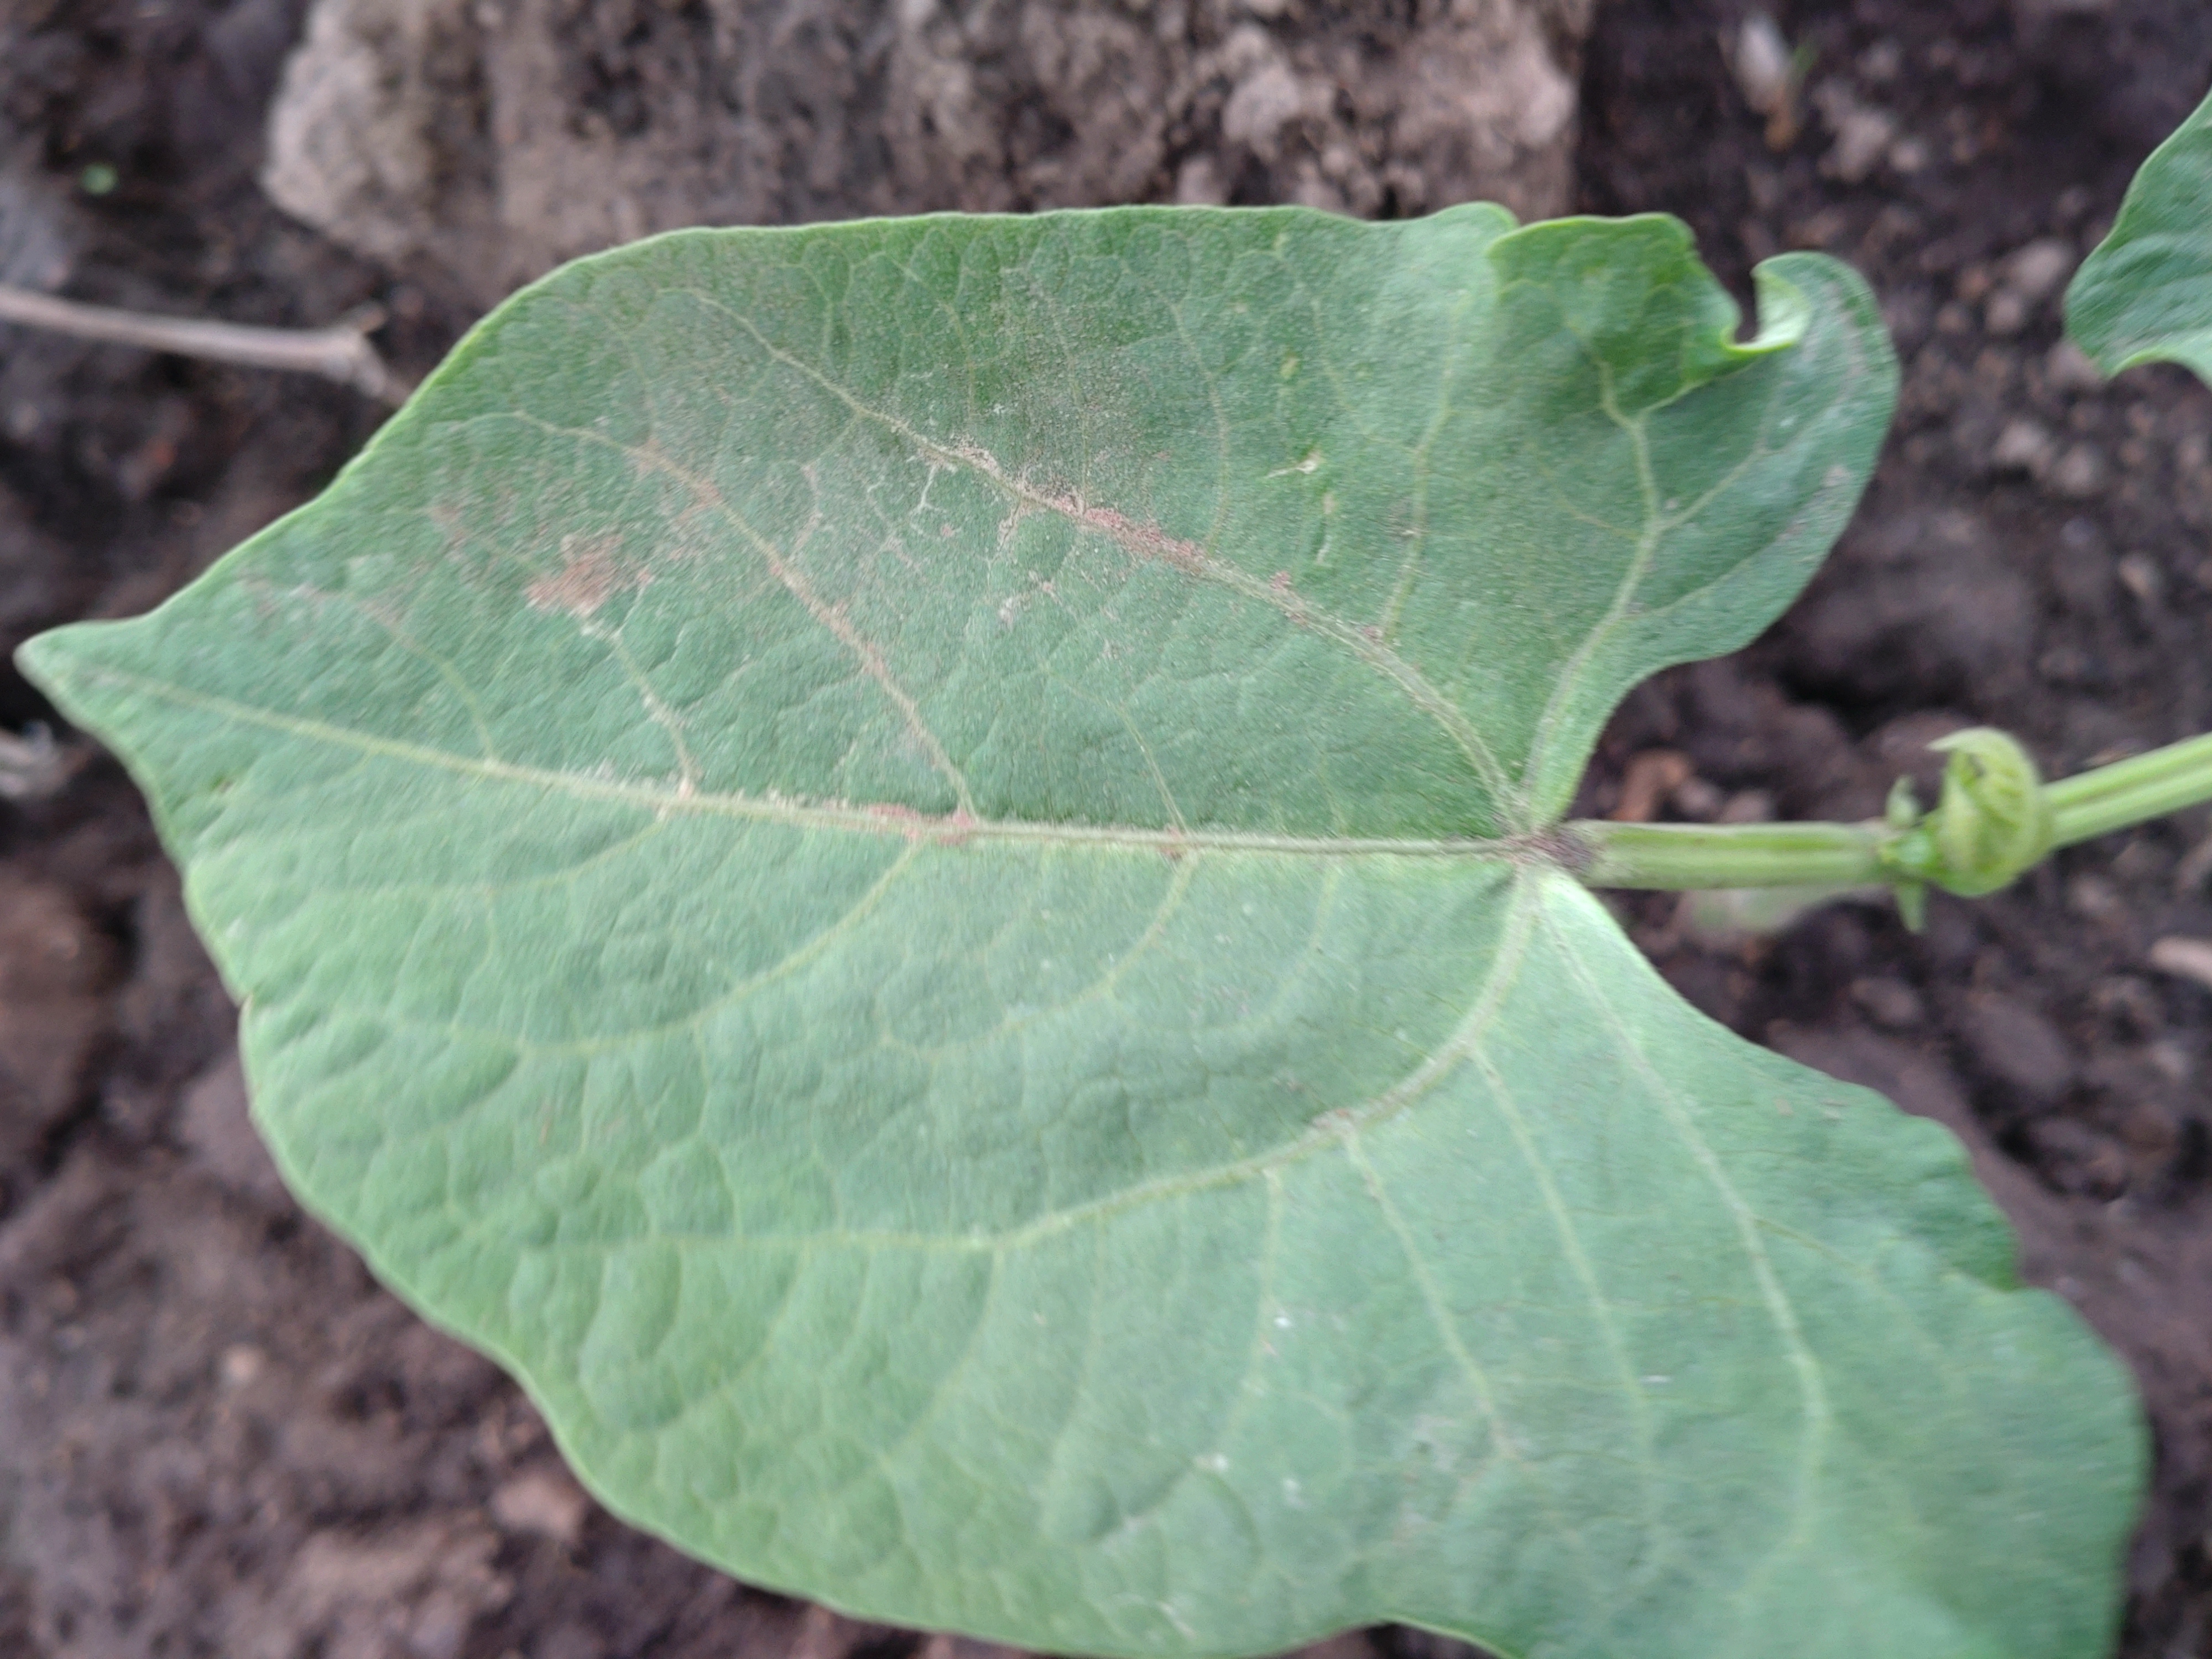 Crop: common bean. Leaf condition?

healthy
